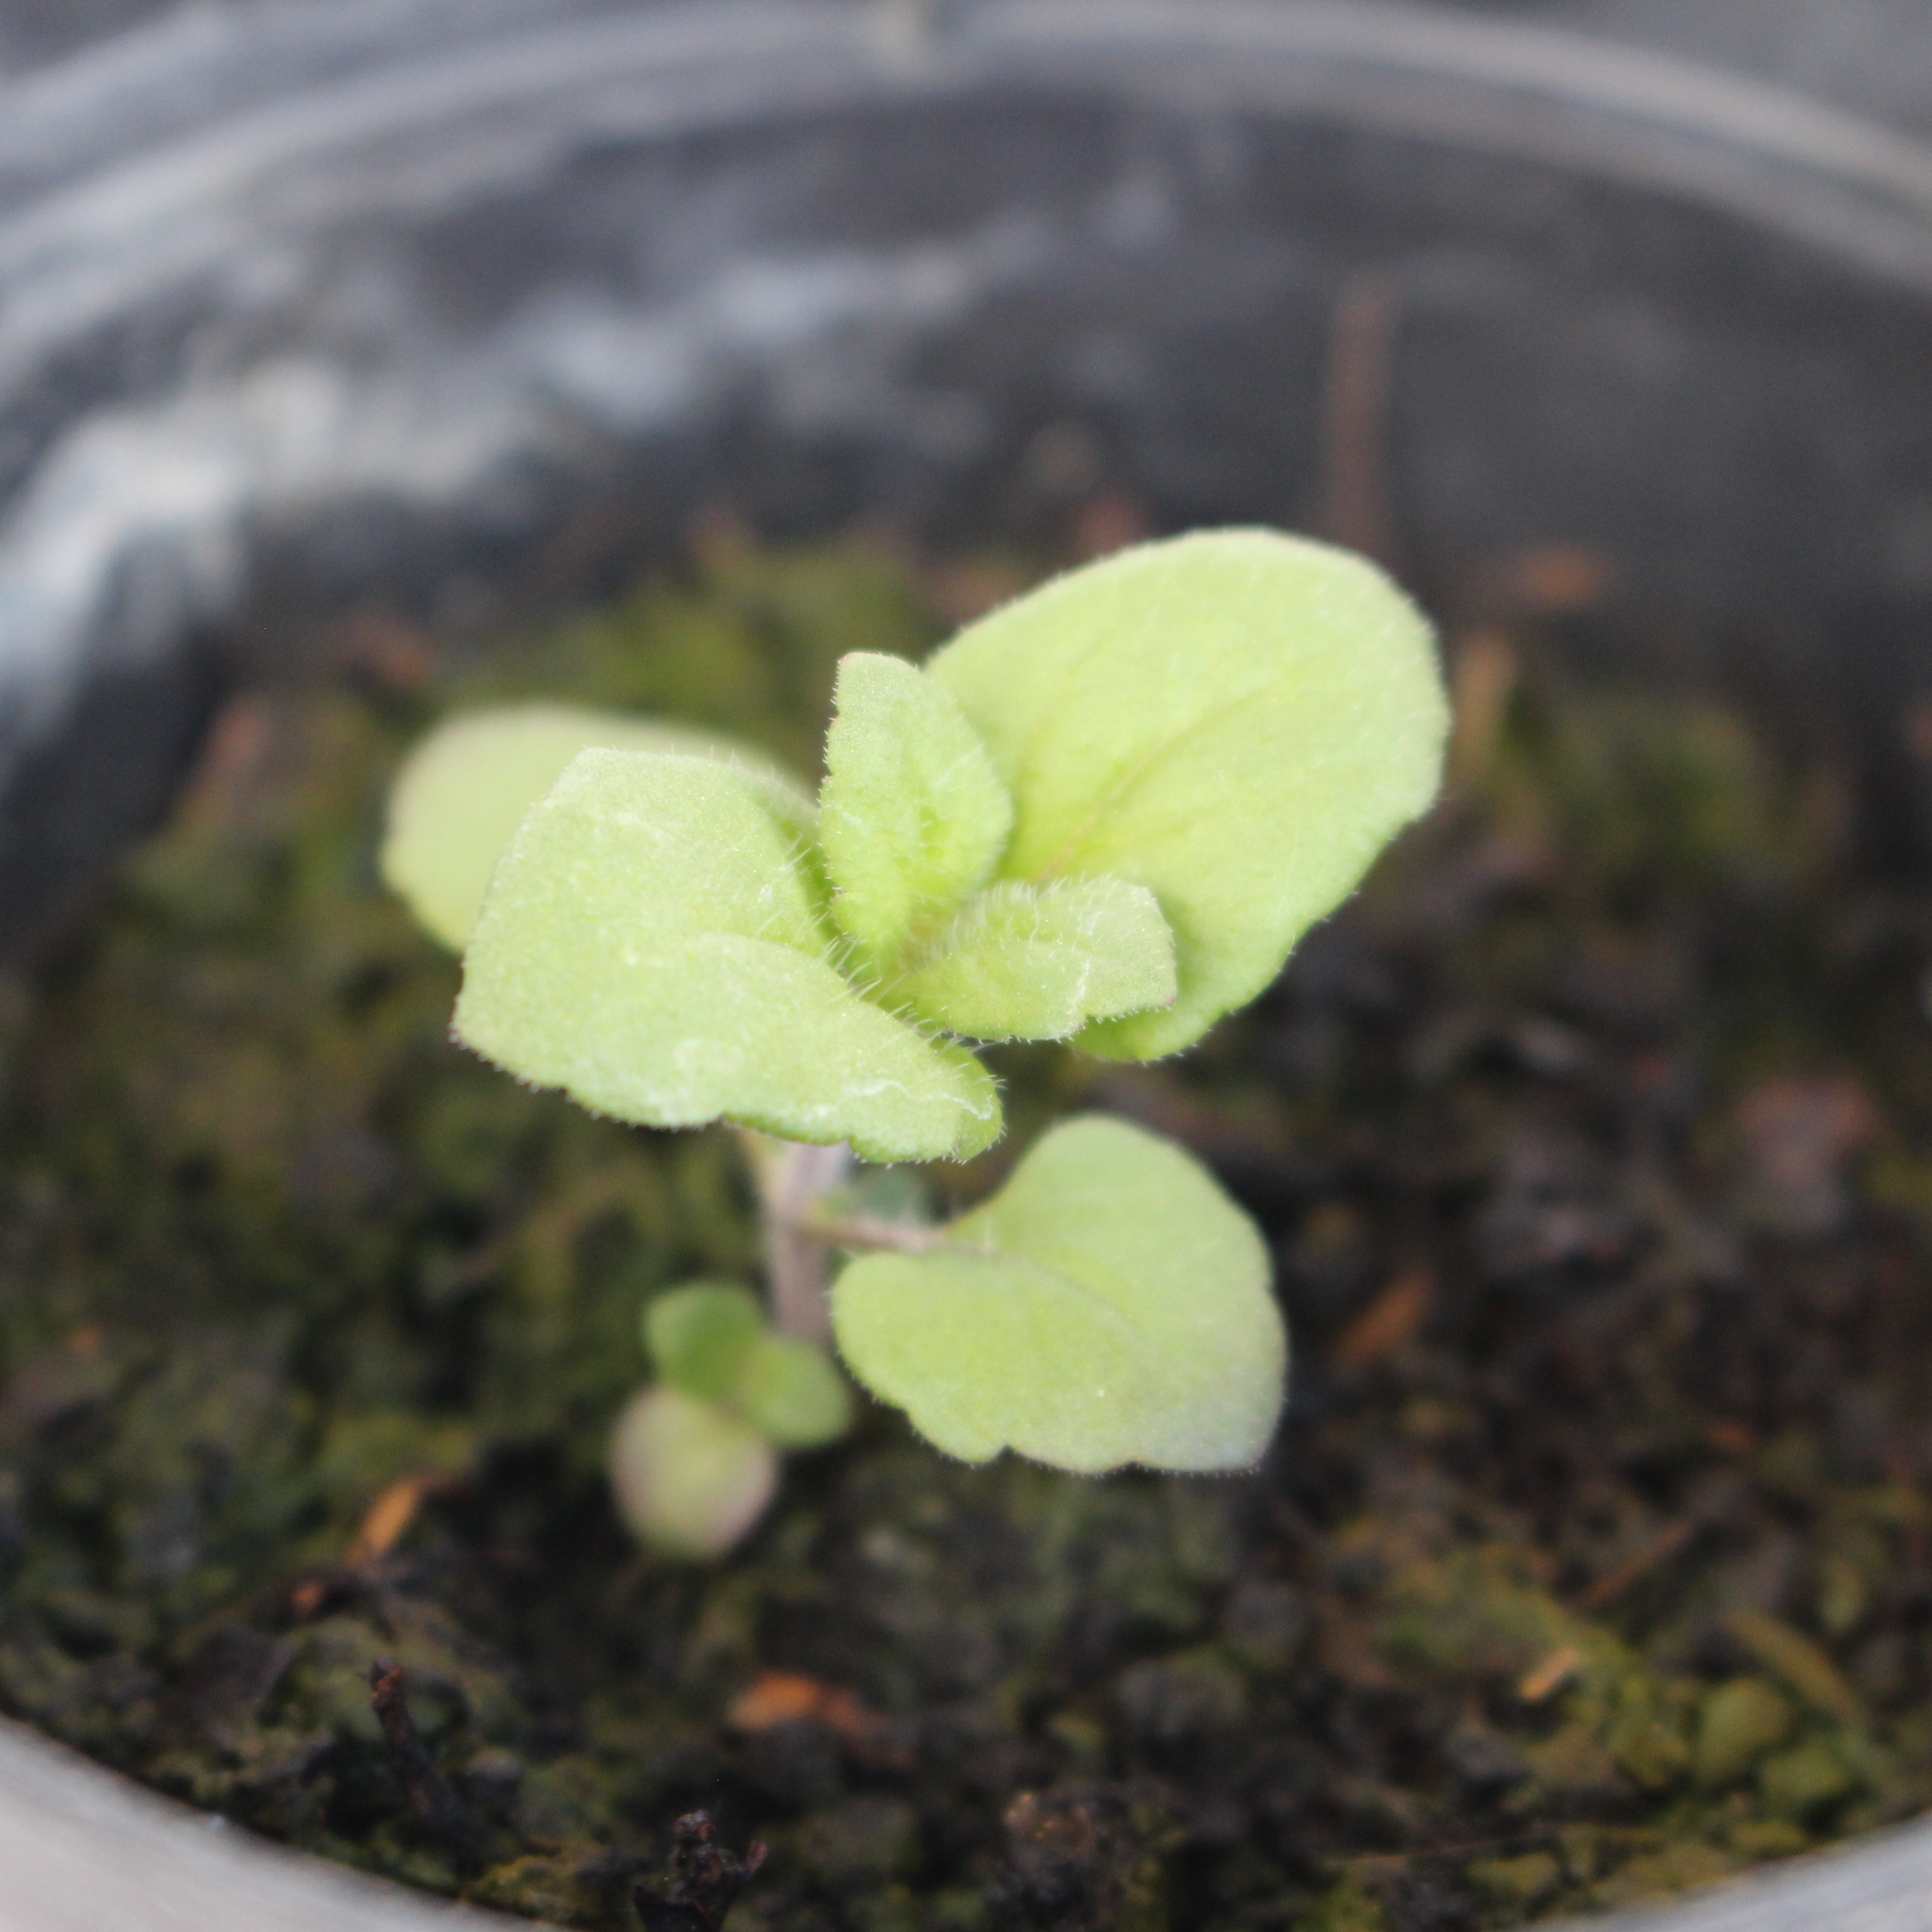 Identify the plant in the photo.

Veronica persica
